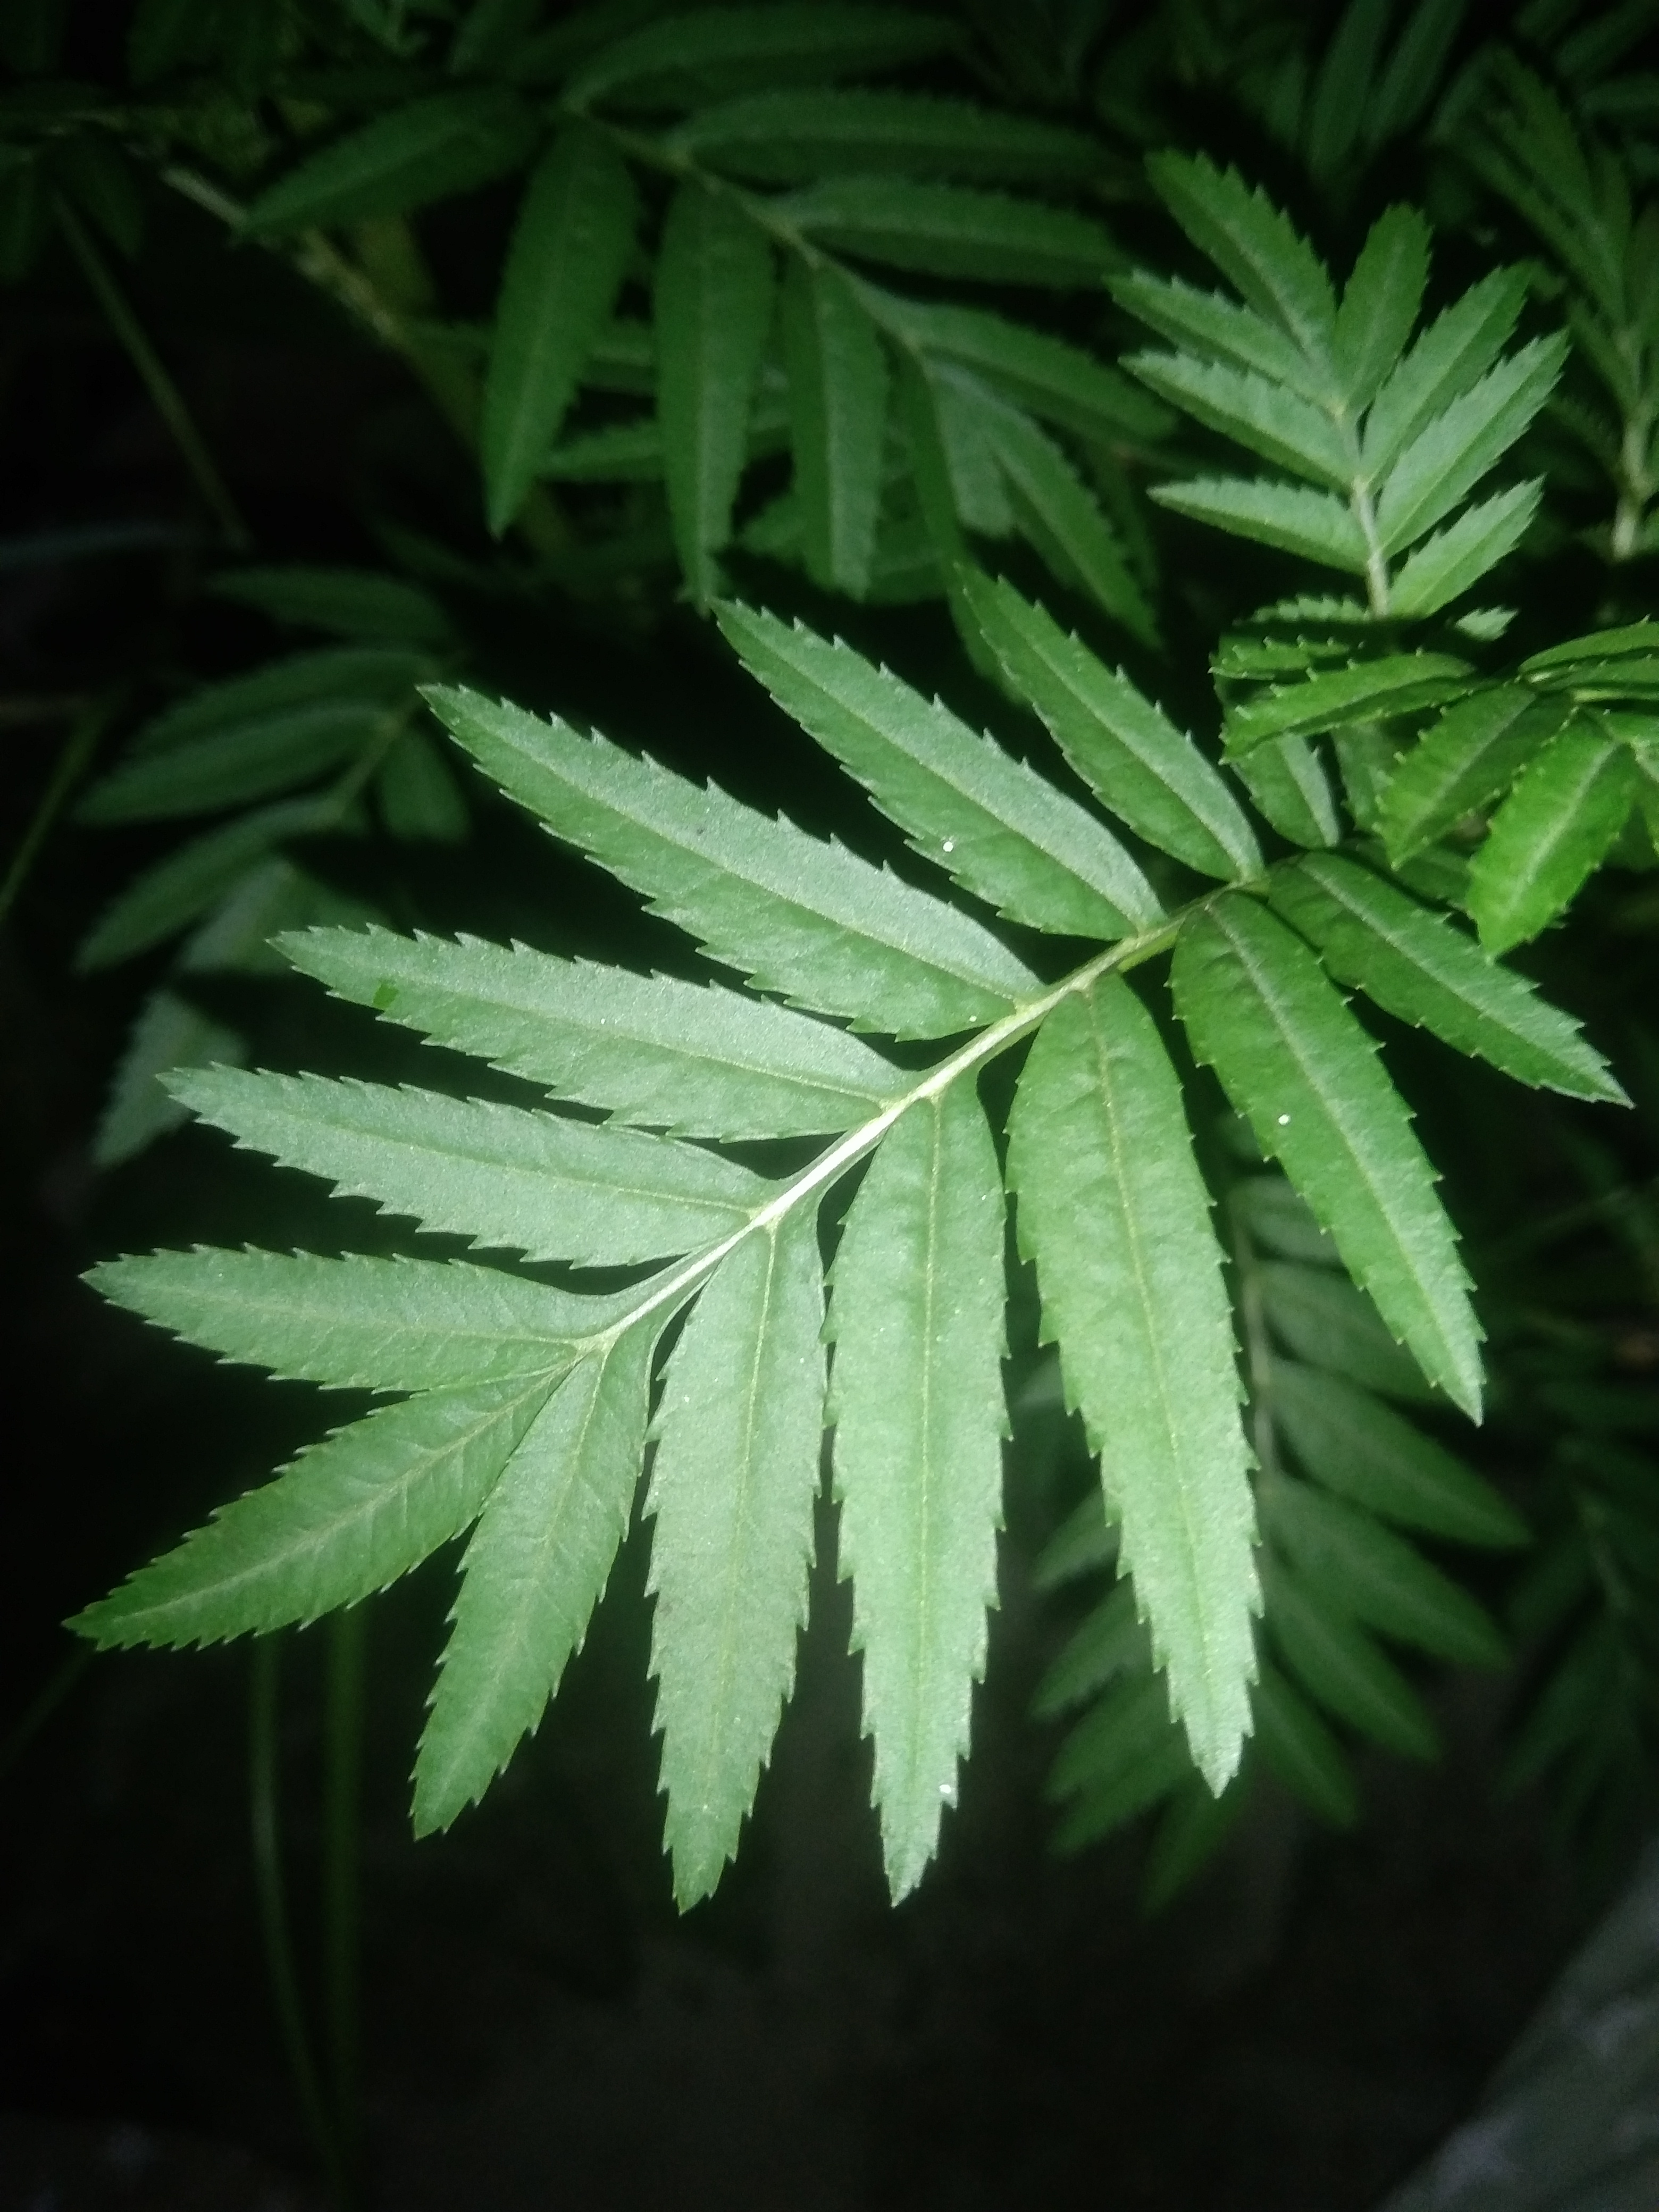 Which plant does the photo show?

marigold
